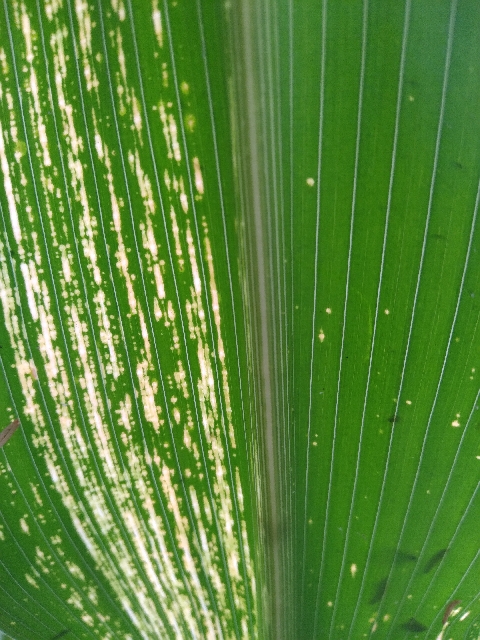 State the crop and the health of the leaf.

maize, maize streak virus
